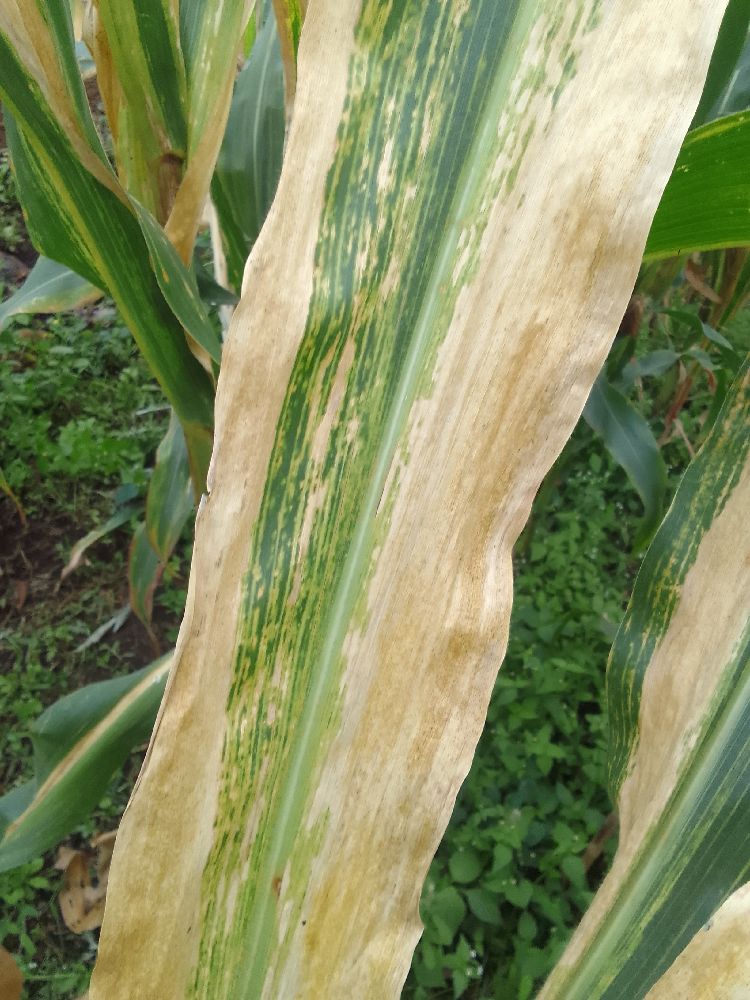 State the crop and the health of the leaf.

maize, maize lethal necrosis
